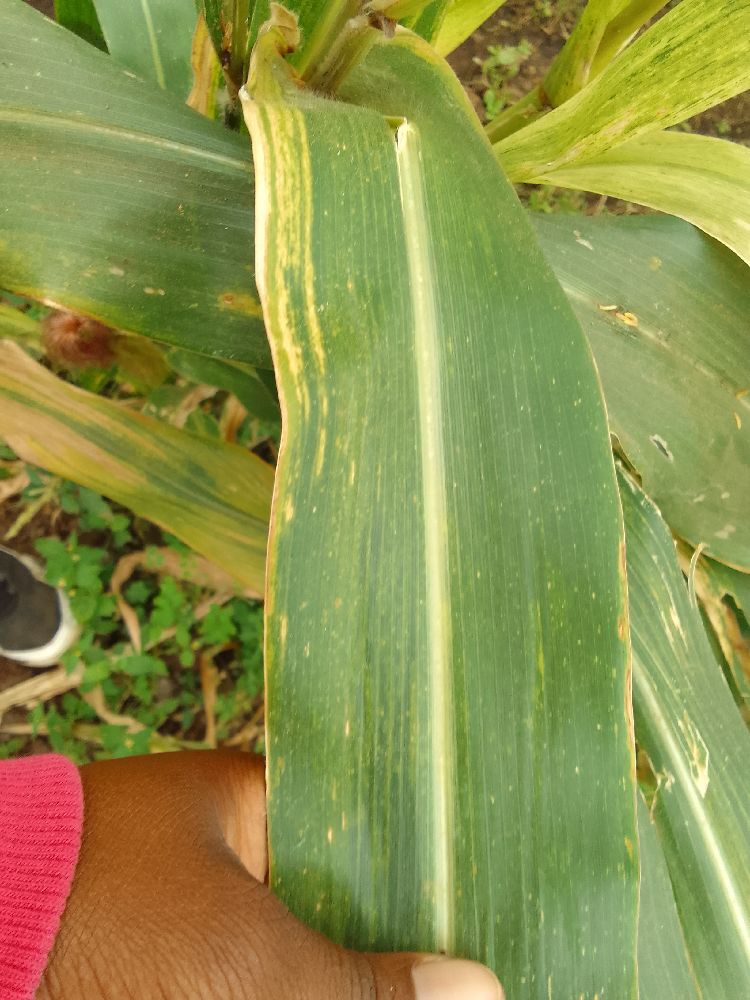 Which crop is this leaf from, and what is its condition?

maize, maize lethal necrosis
